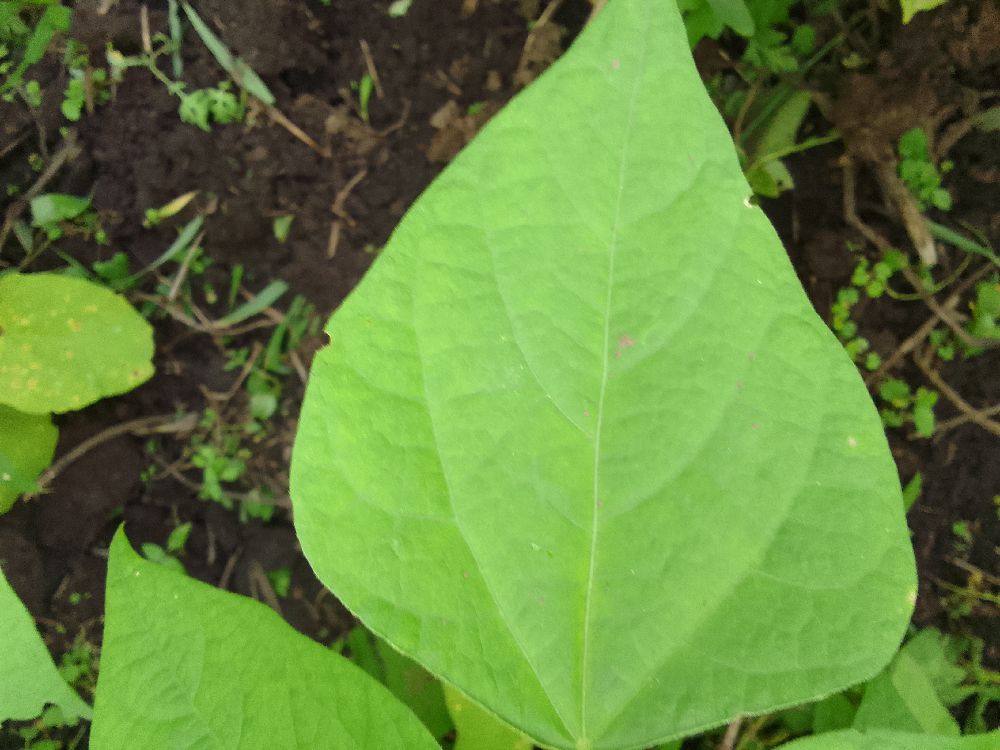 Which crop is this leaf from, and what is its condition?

common bean, healthy
